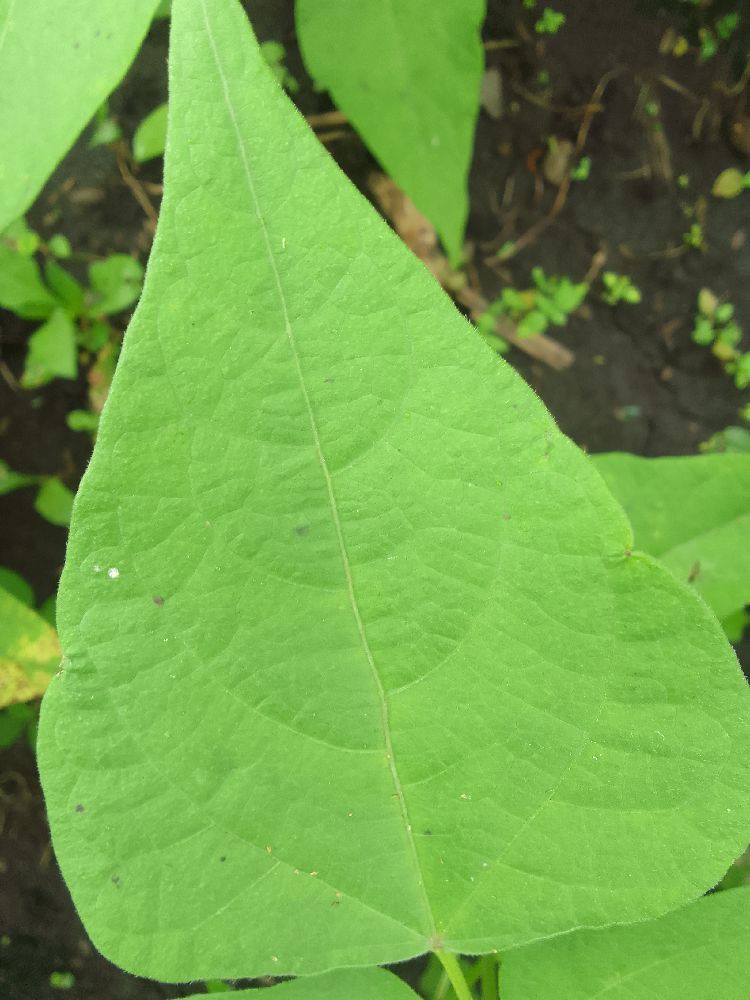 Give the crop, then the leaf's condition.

common bean, healthy
